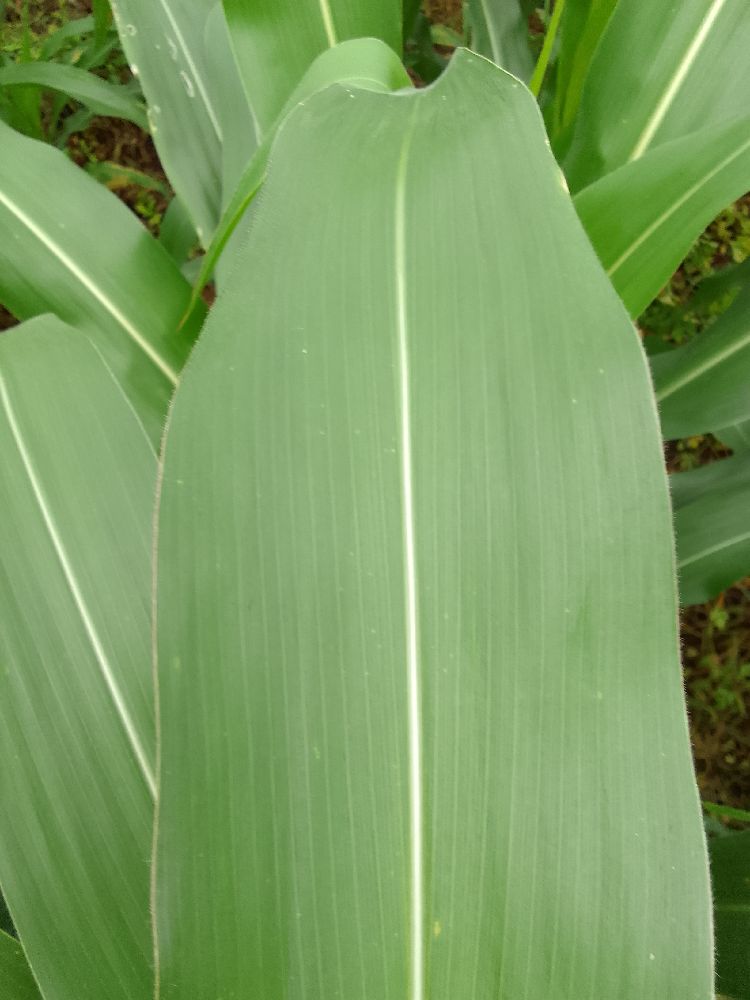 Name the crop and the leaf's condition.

maize, healthy
